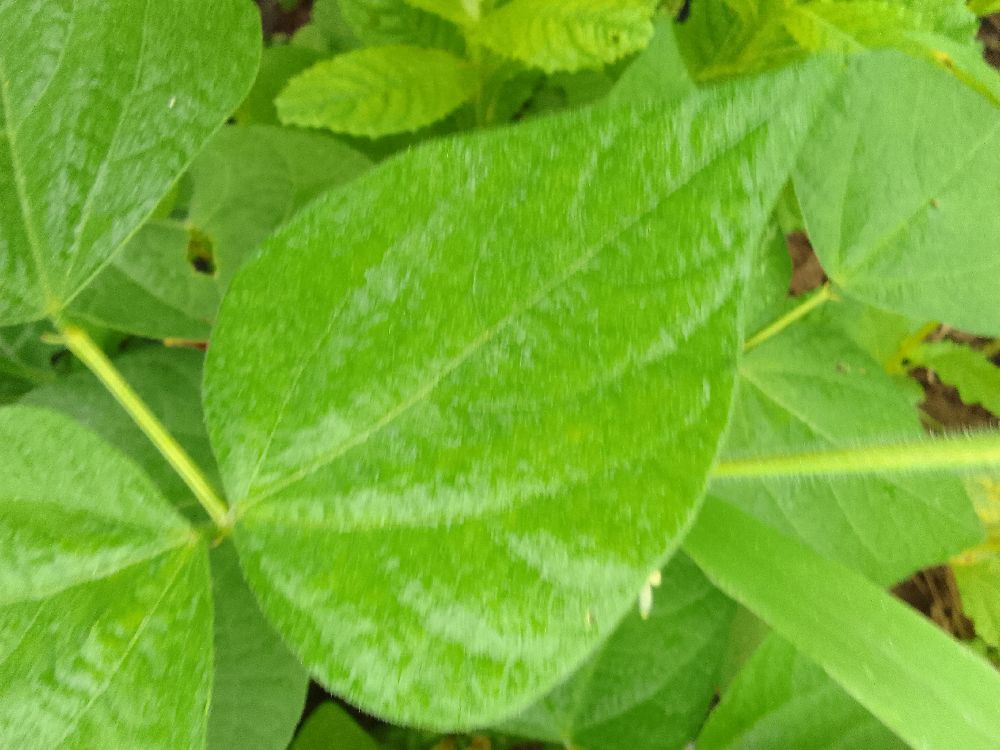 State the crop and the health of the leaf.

common bean, healthy
